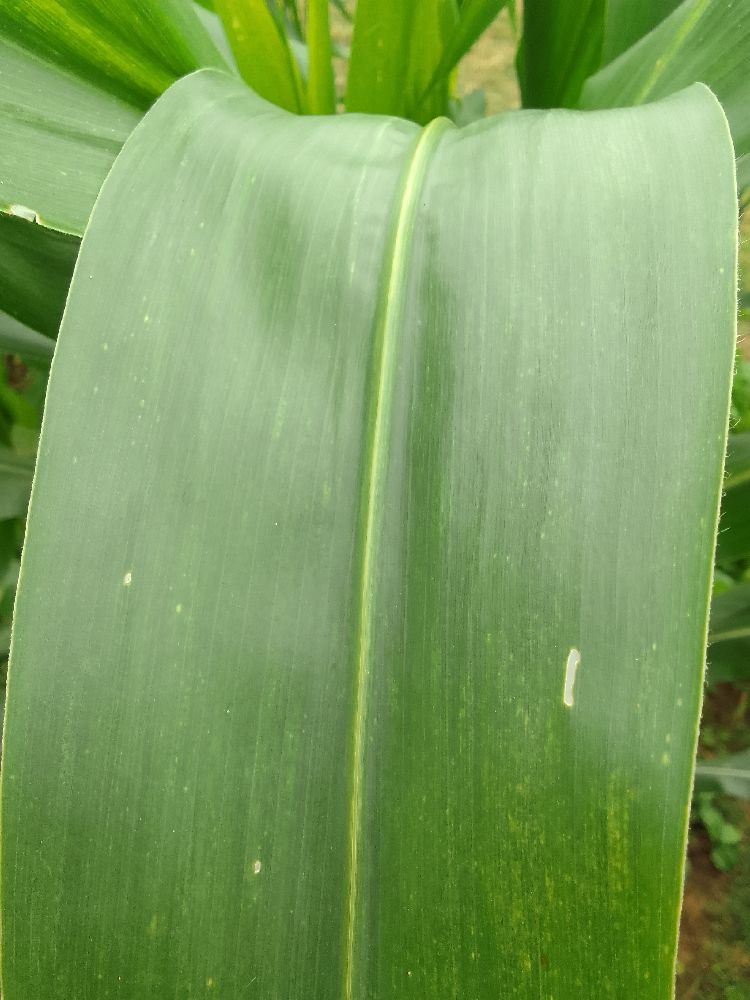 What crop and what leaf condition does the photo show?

maize, healthy
